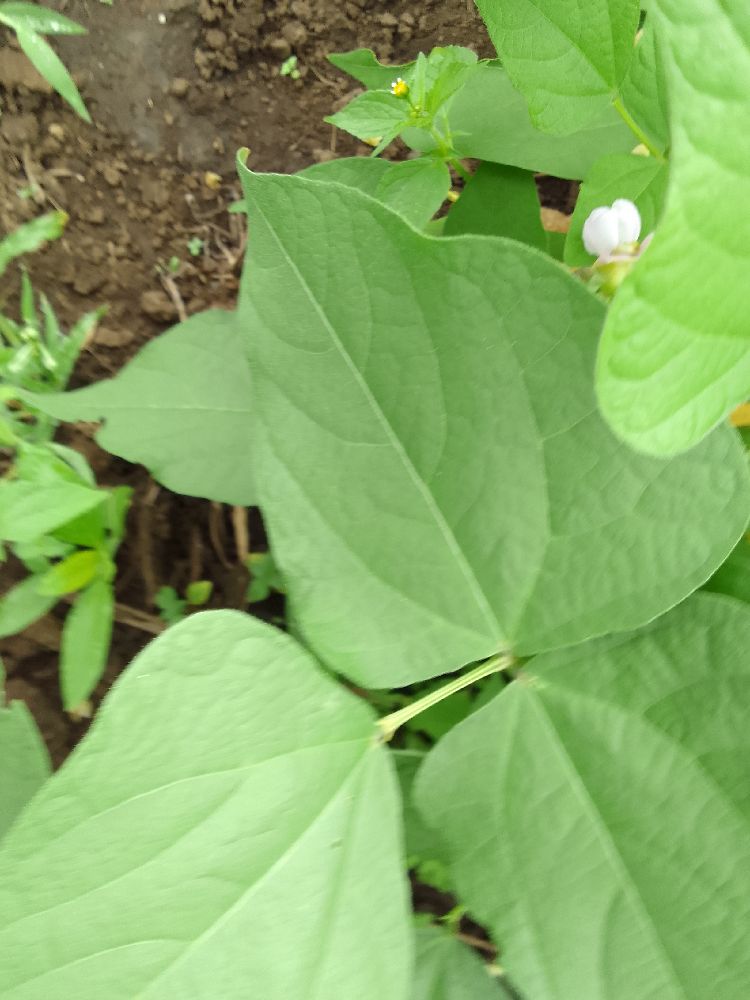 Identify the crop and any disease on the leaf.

common bean, healthy
